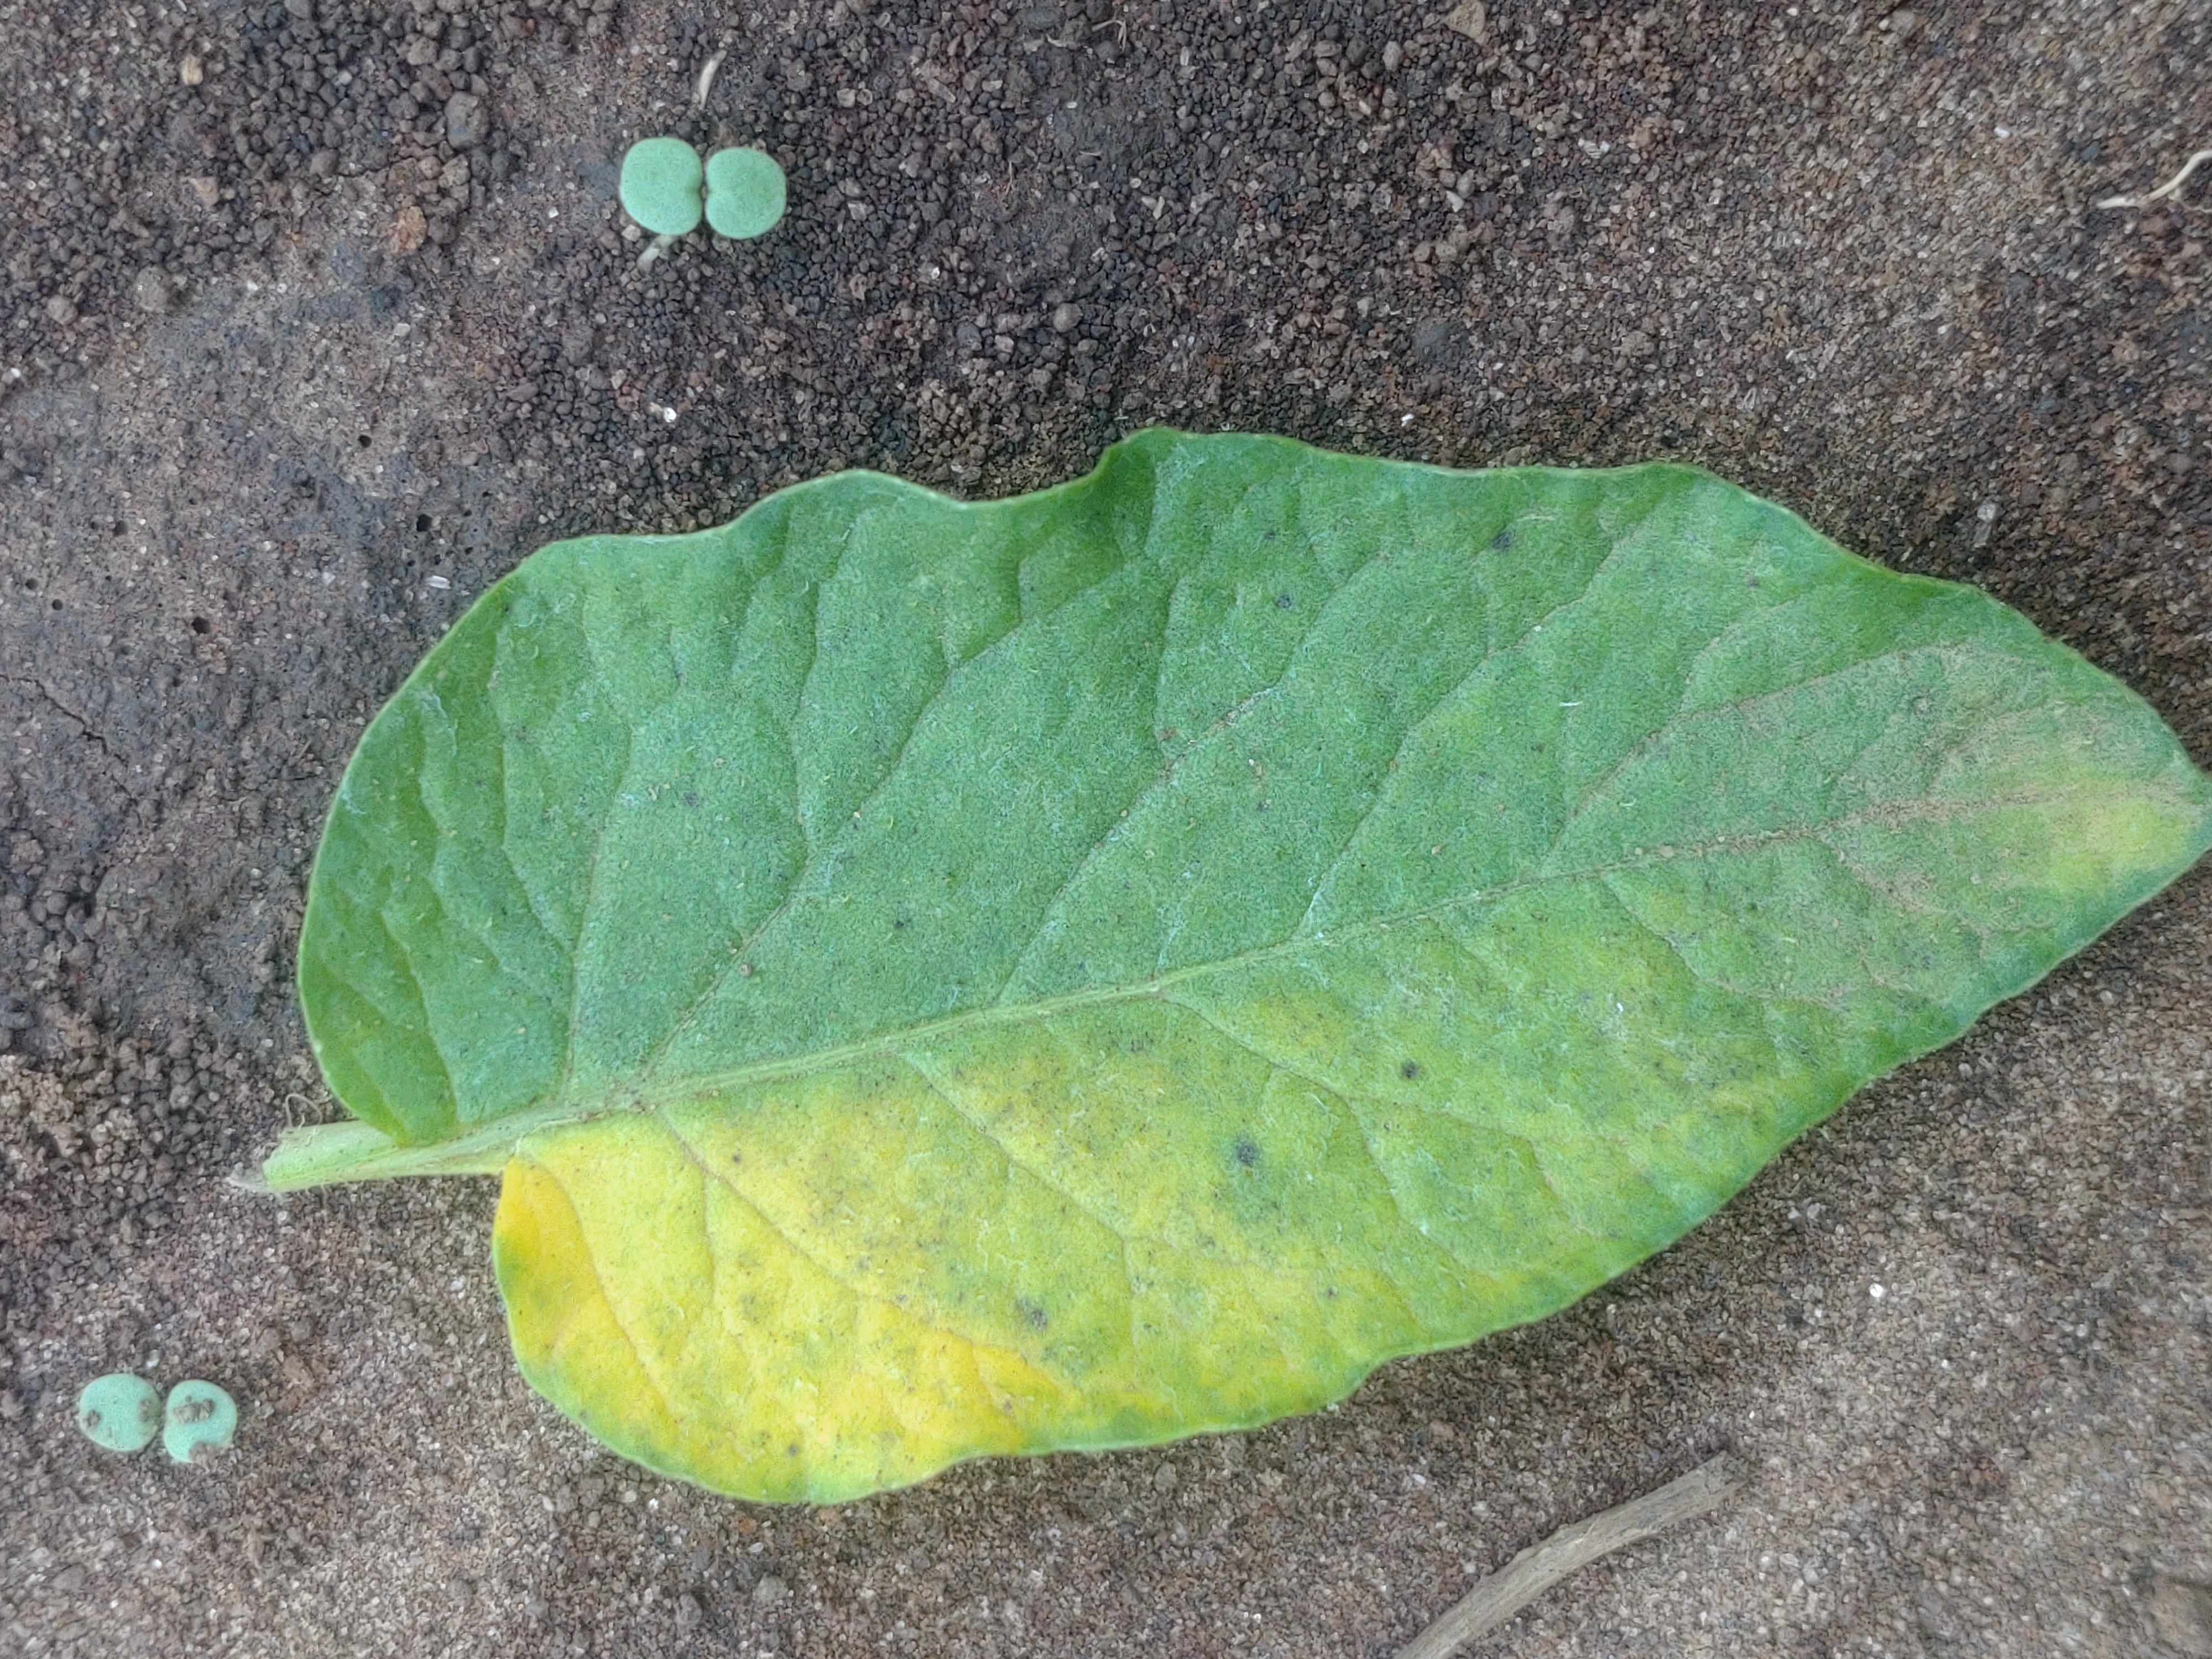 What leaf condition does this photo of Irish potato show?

late blight
